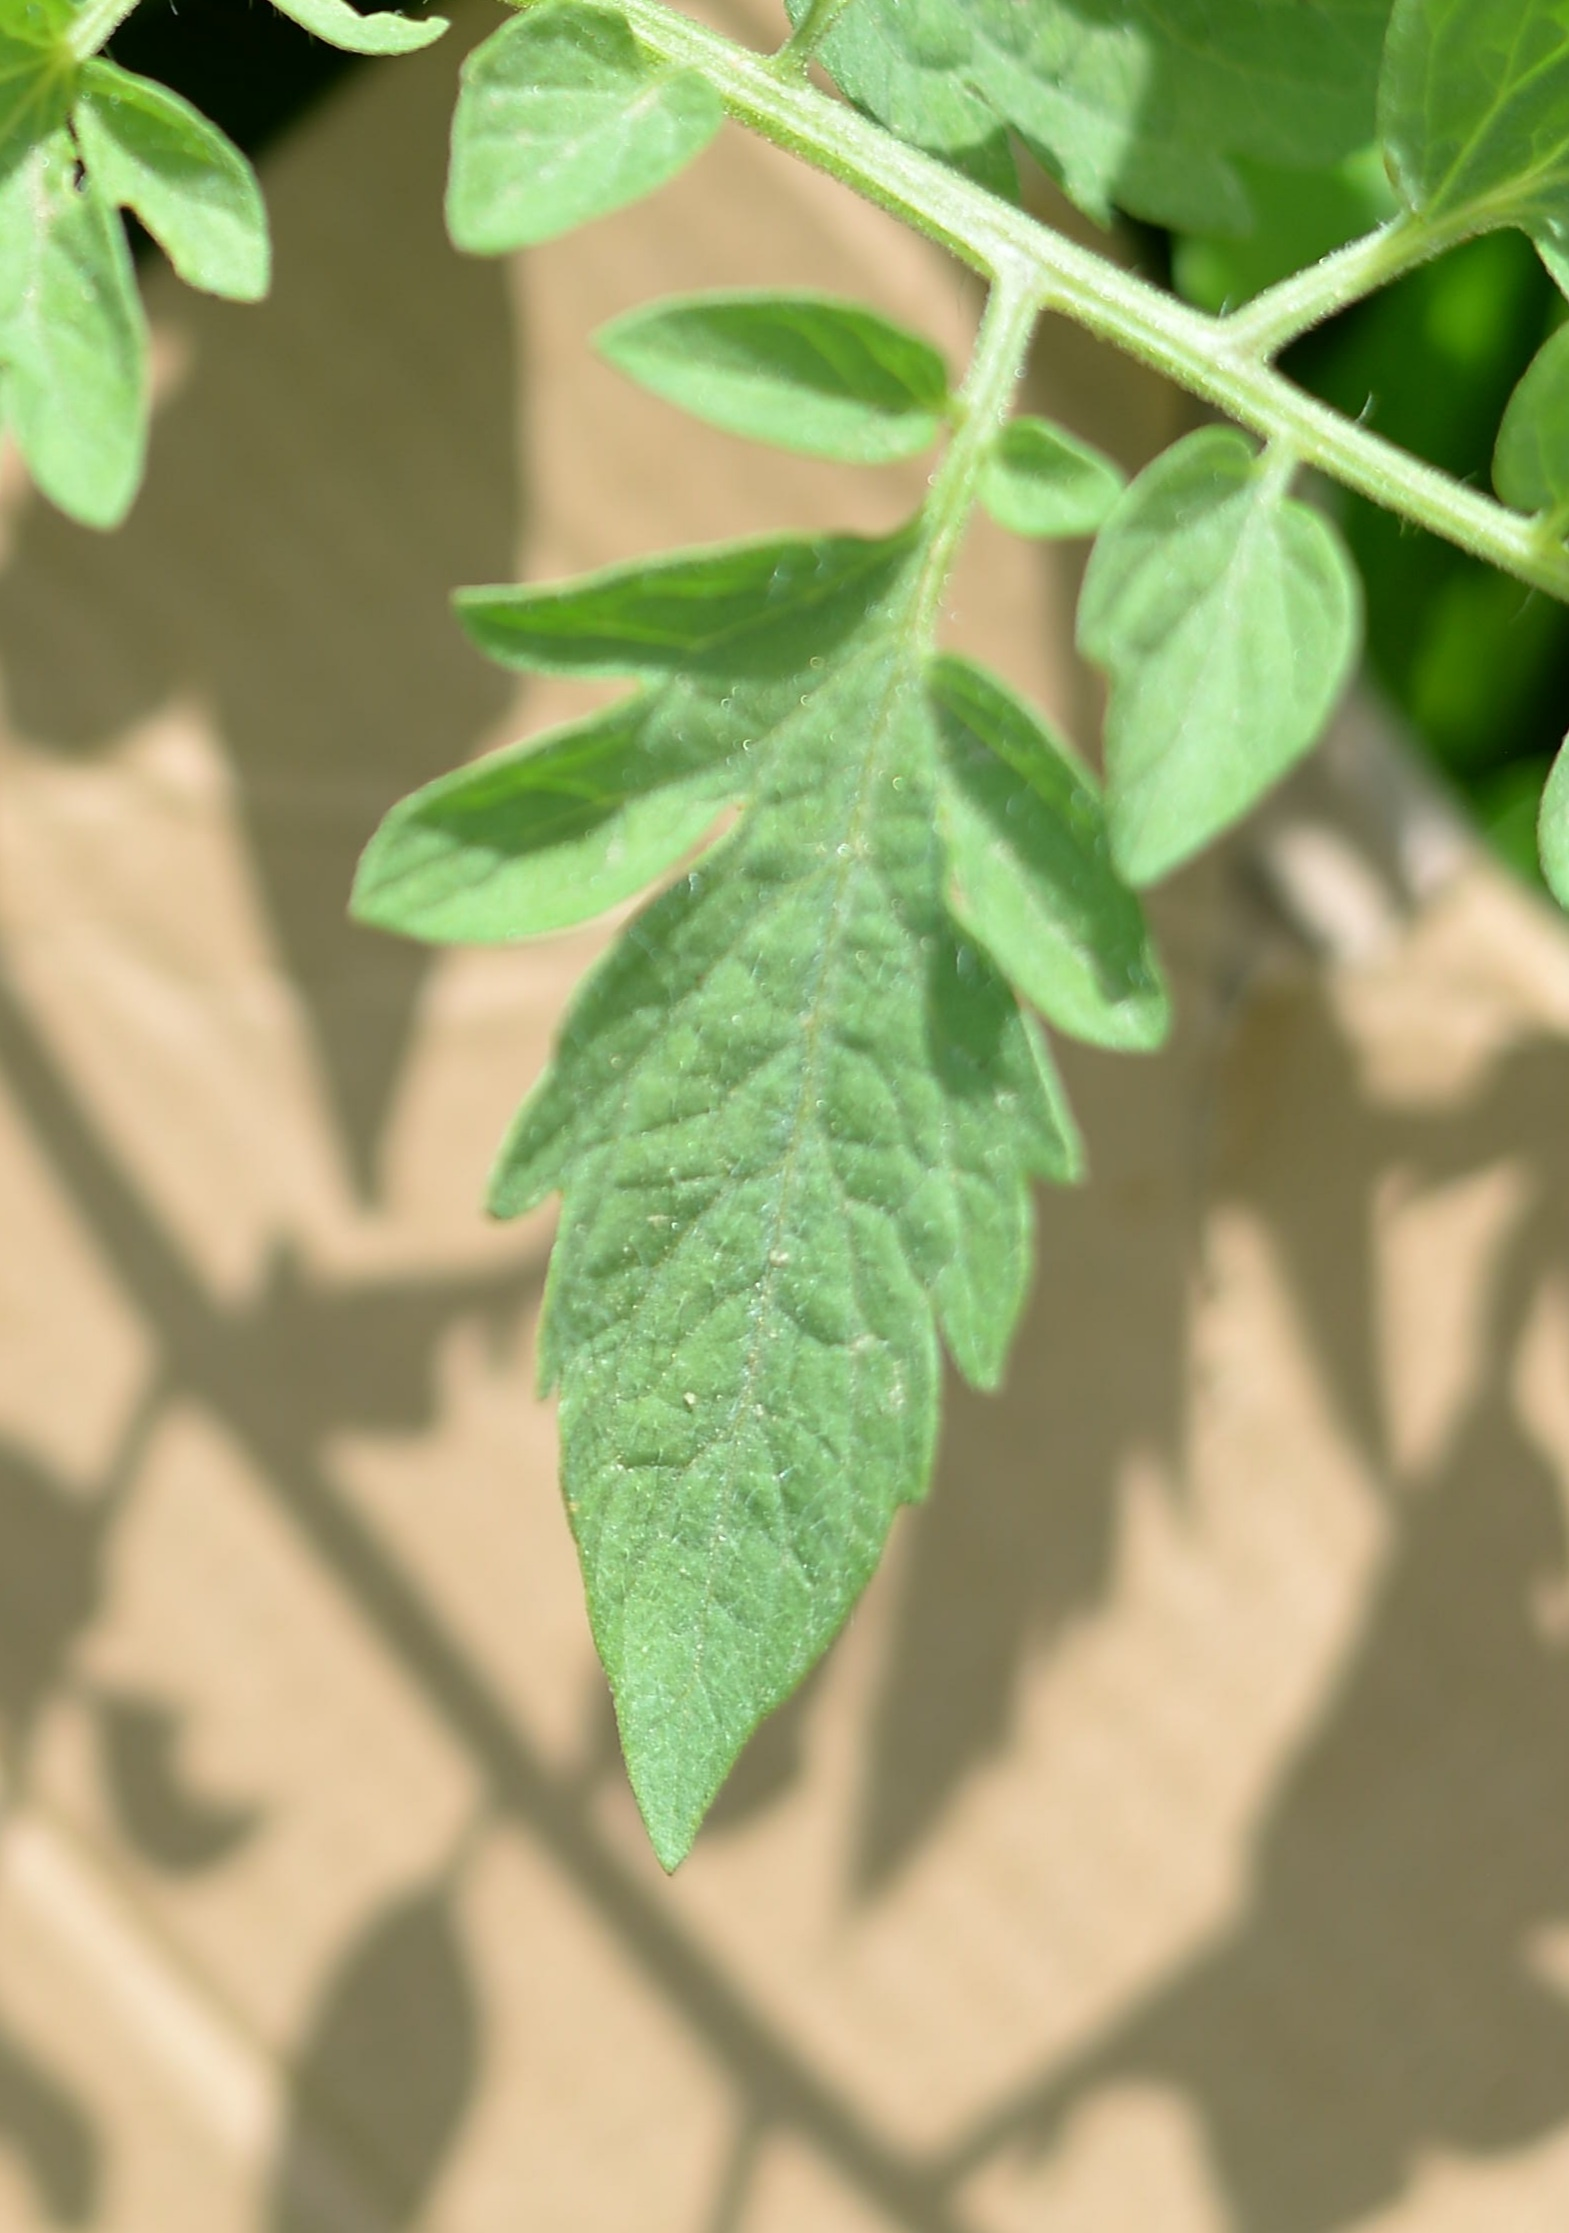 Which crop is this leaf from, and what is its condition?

tomato, healthy
